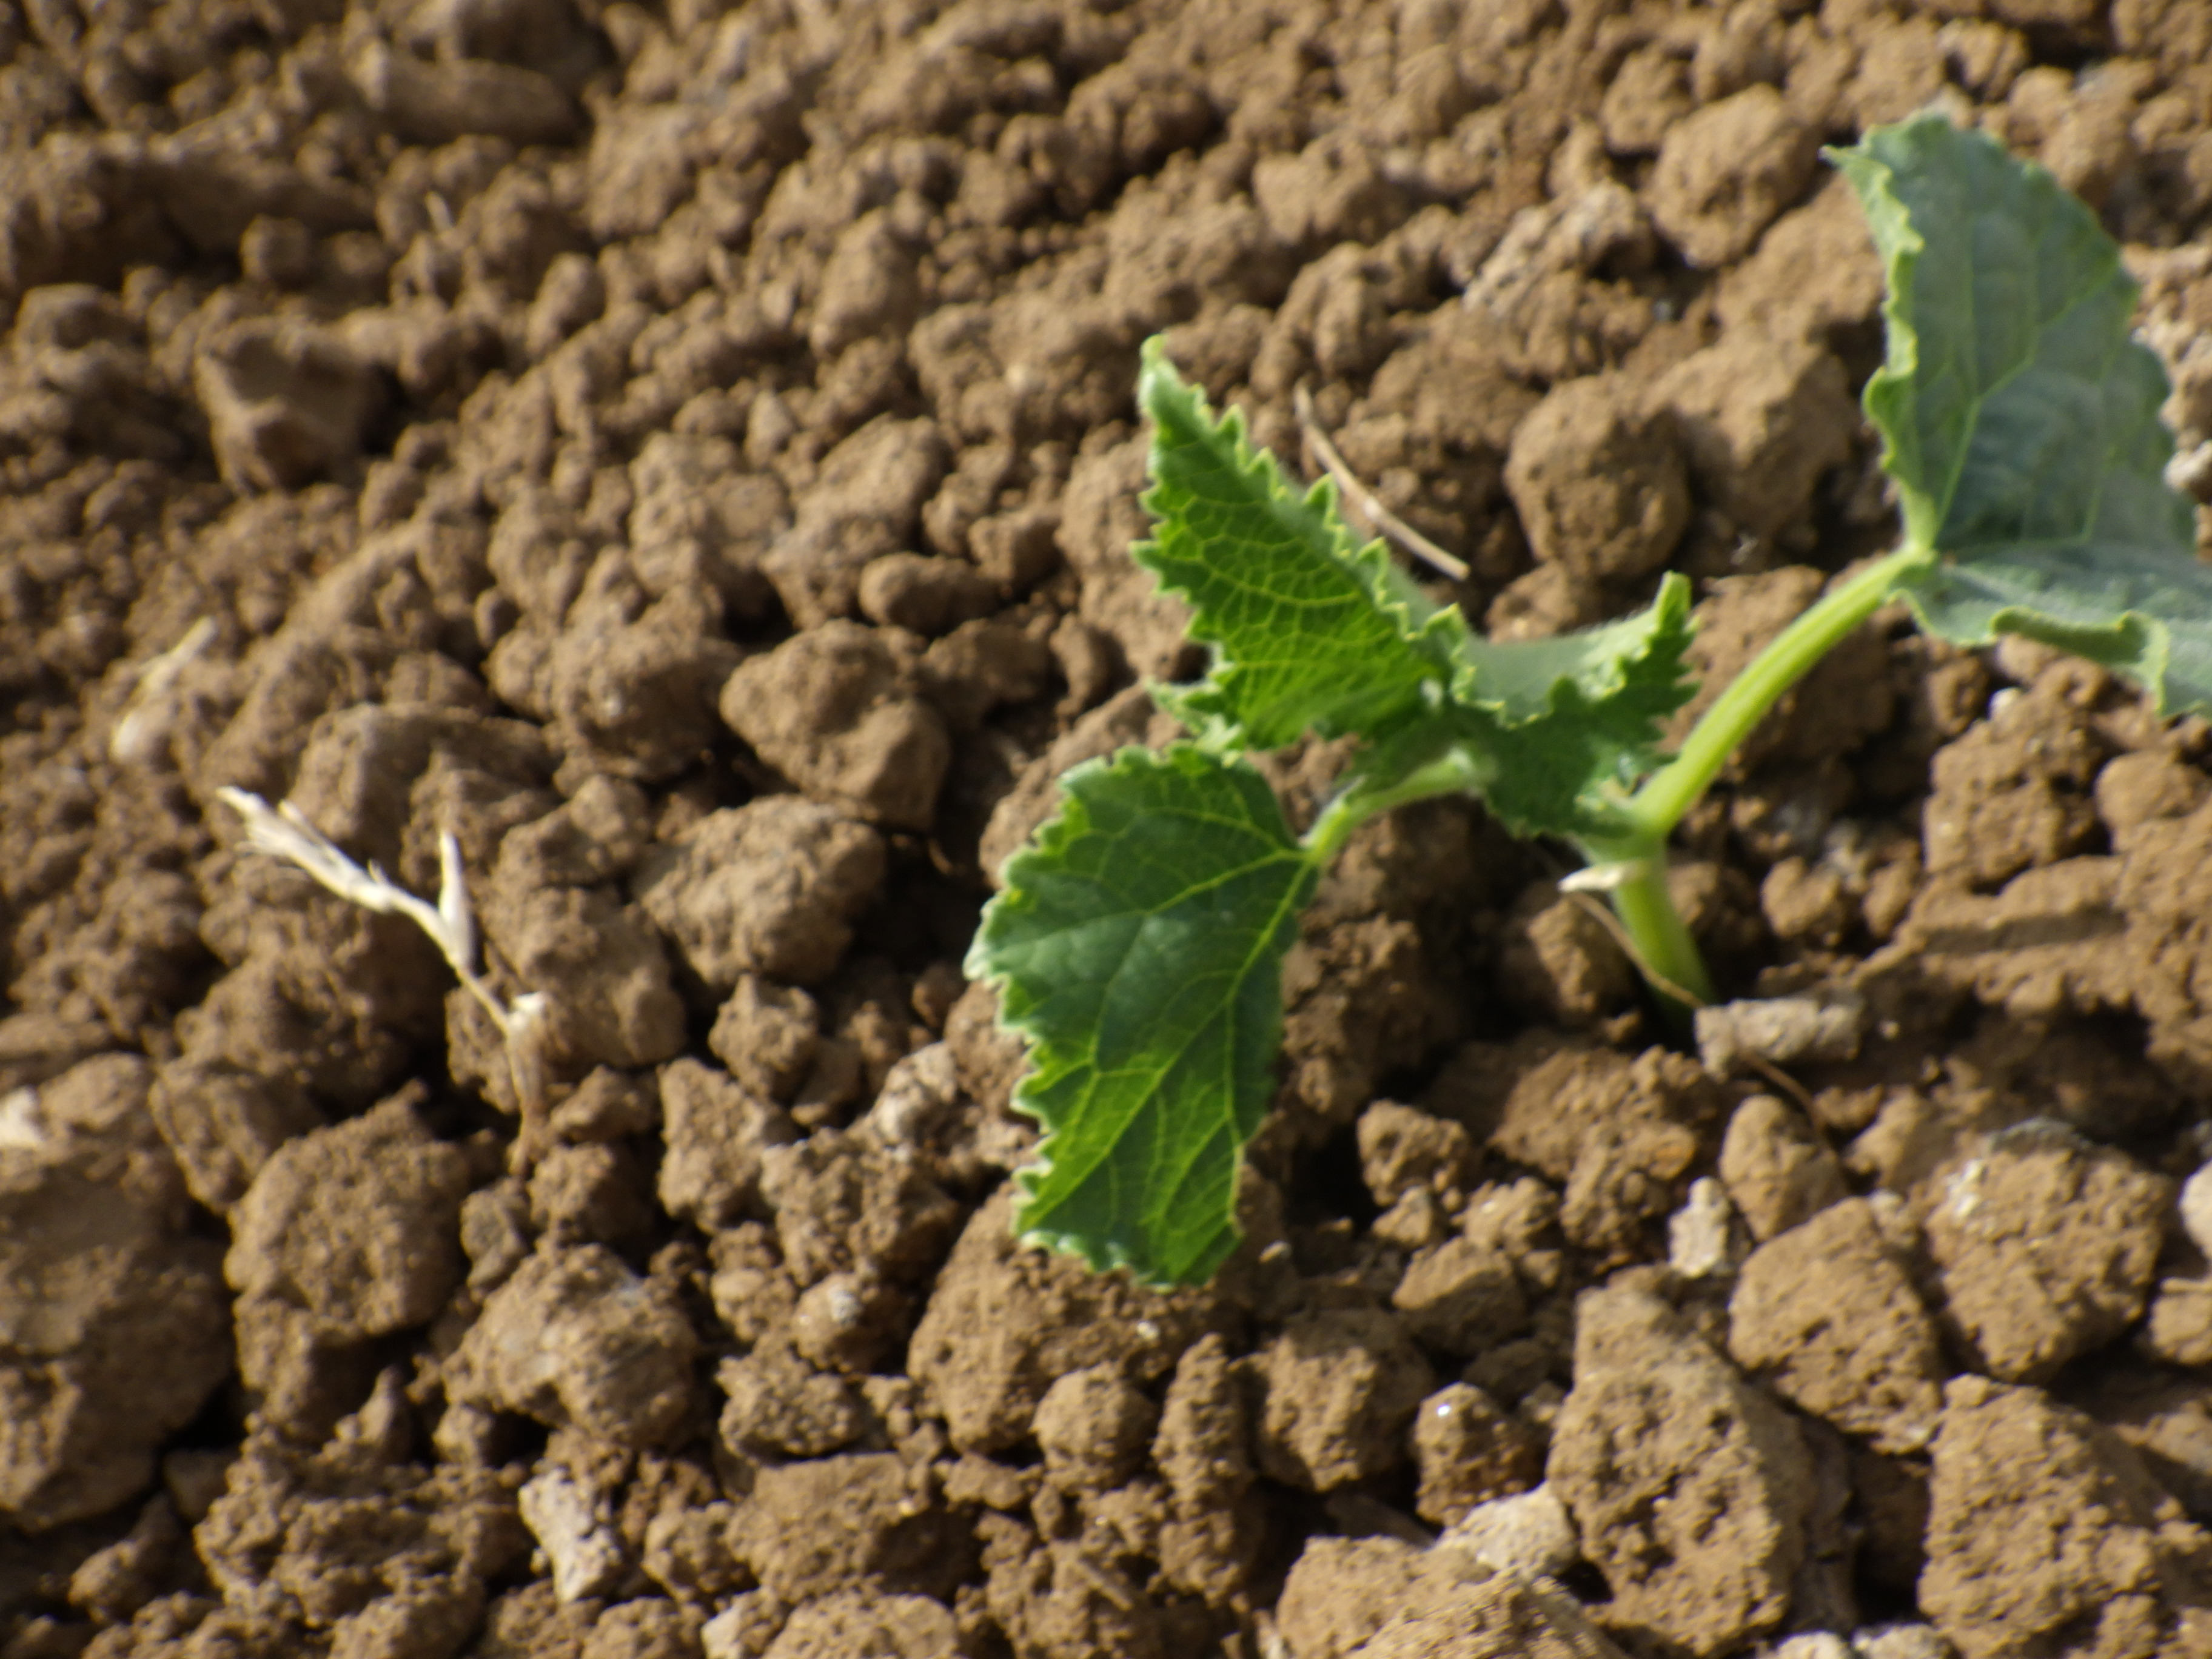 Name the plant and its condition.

cucumber, healthy
